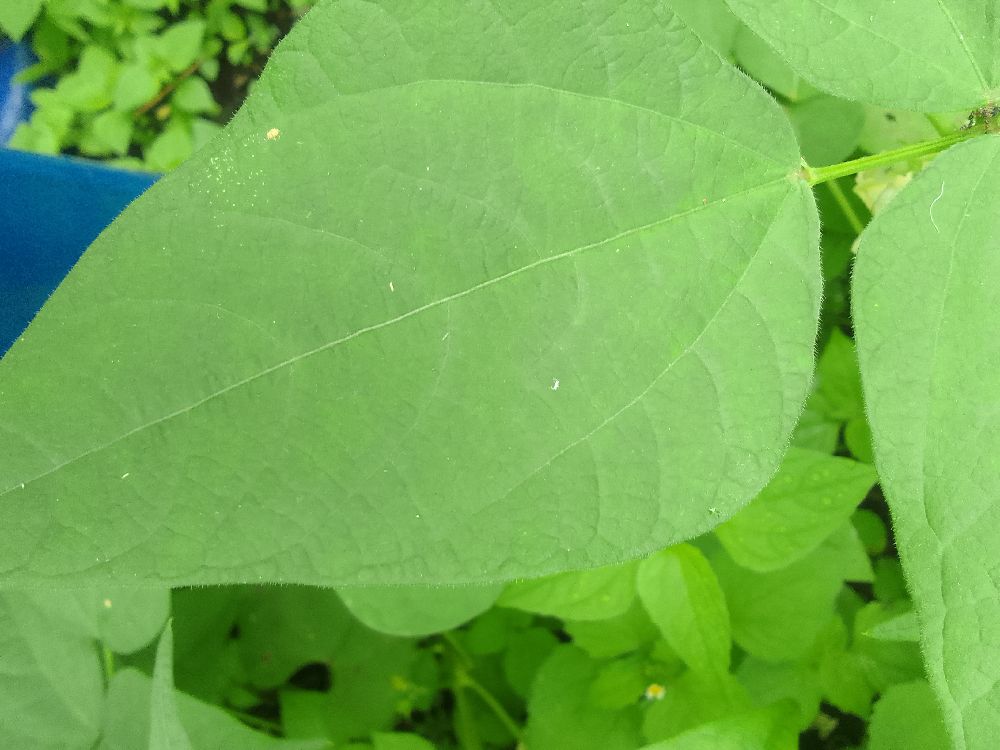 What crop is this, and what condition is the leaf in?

common bean, healthy
